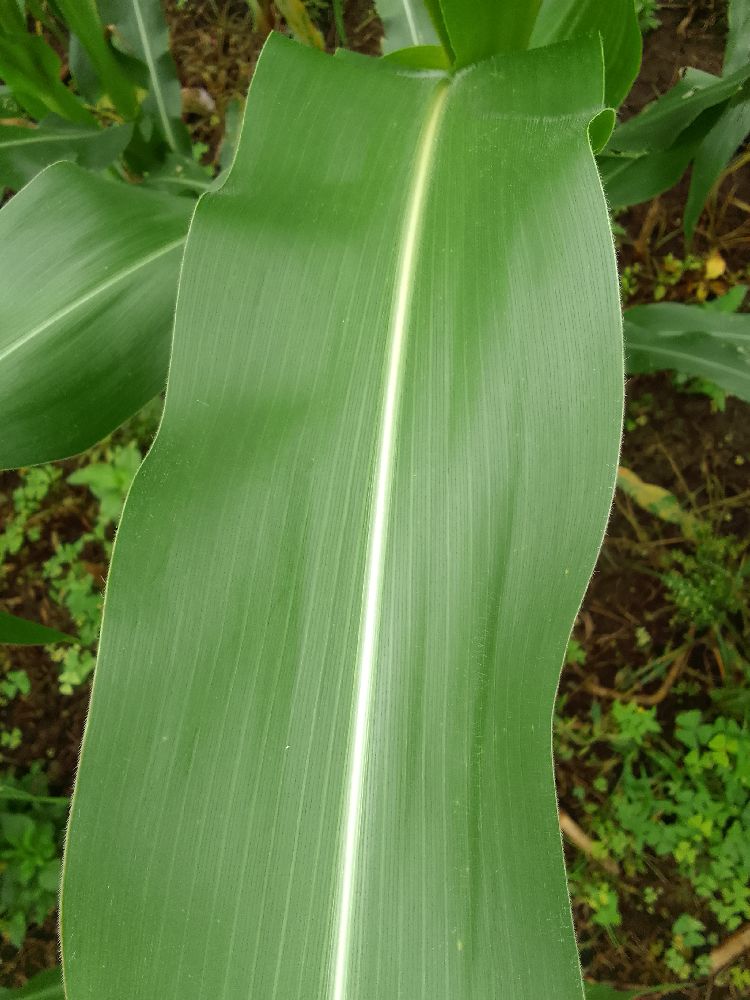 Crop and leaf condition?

maize, healthy
